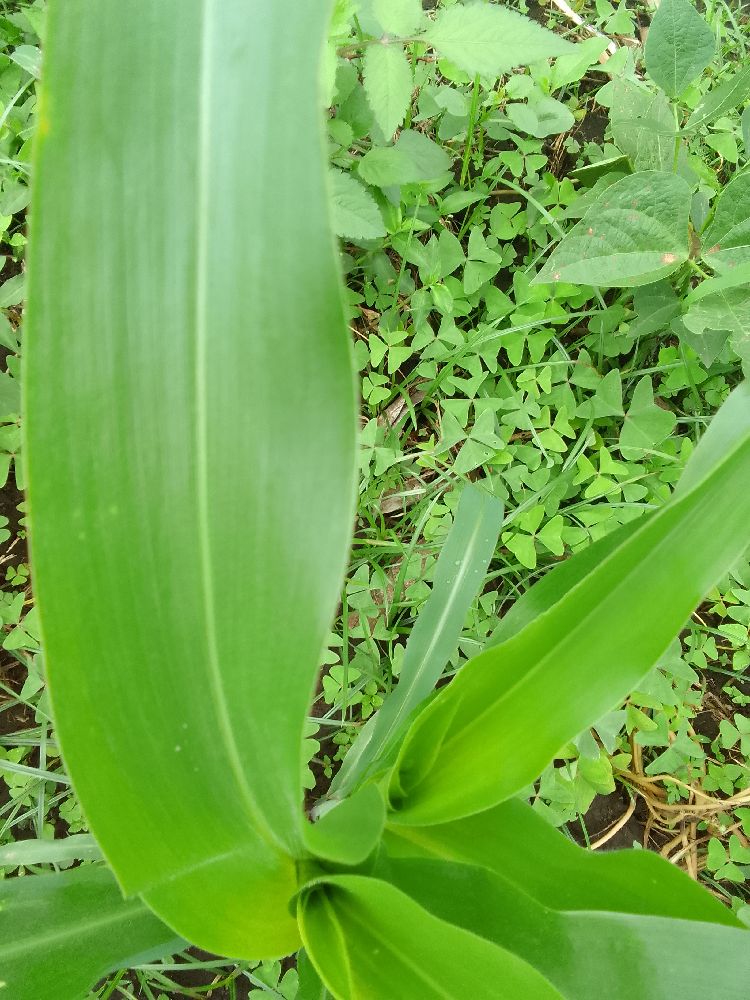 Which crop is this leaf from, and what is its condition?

maize, healthy
